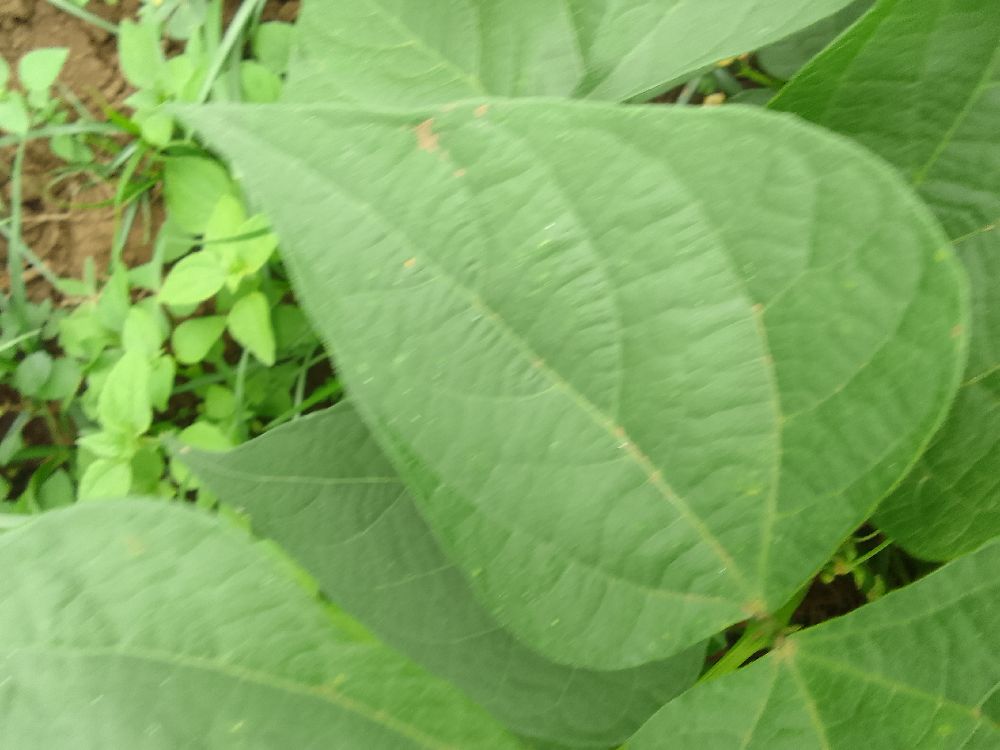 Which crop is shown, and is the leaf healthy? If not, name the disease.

common bean, healthy
